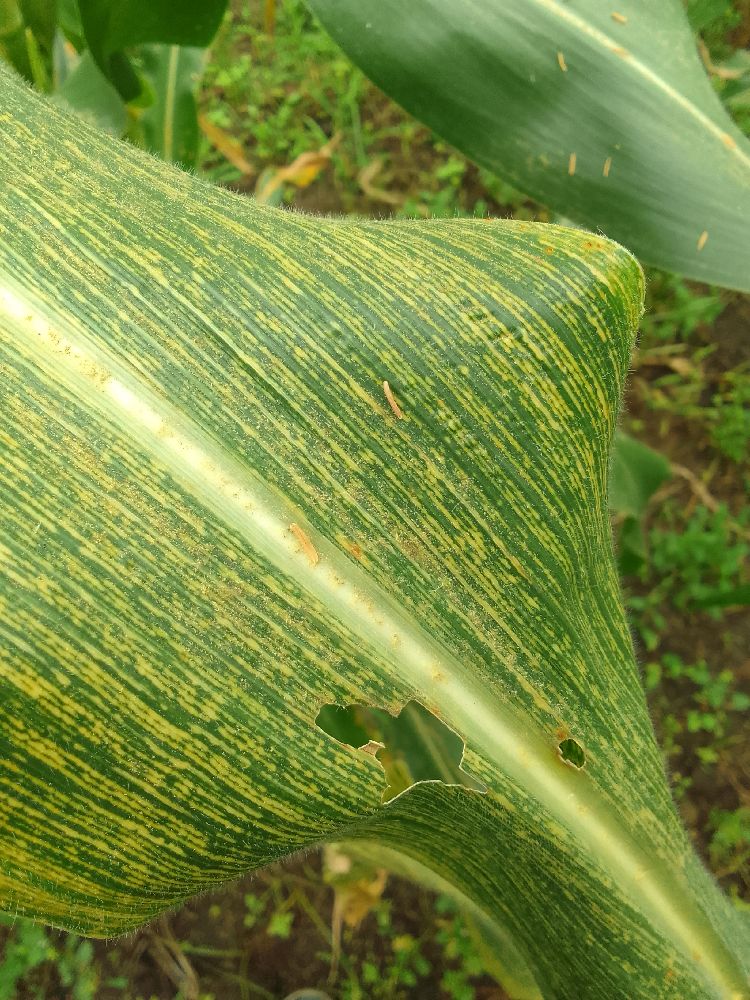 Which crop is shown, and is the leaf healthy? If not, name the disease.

maize, maize streak virus
